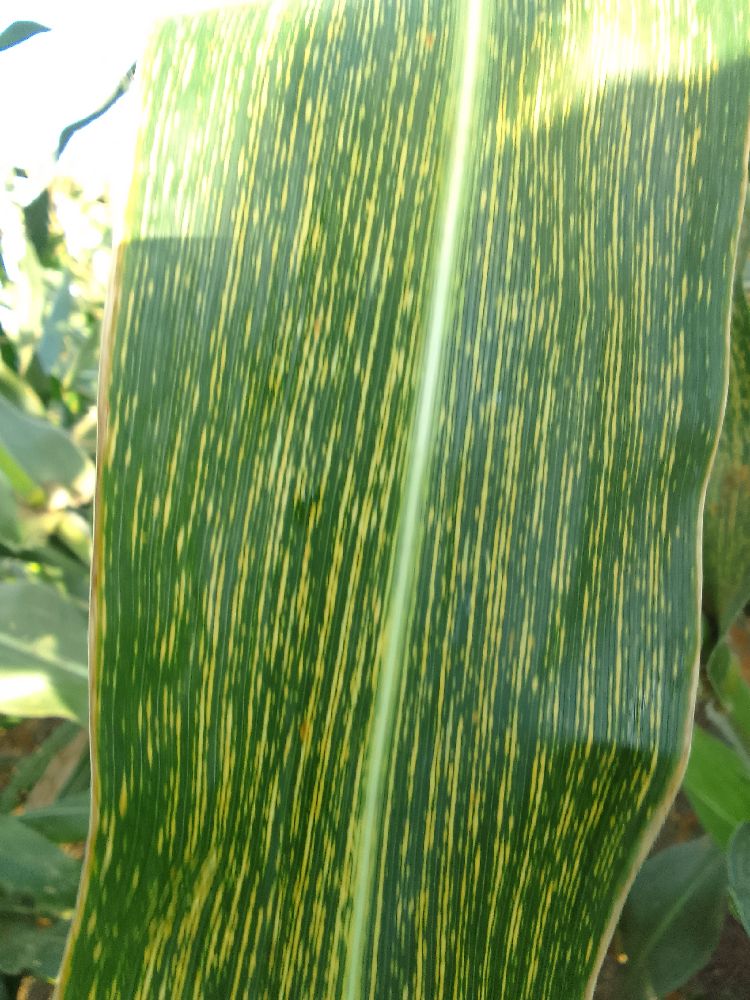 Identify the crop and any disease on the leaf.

maize, maize streak virus
